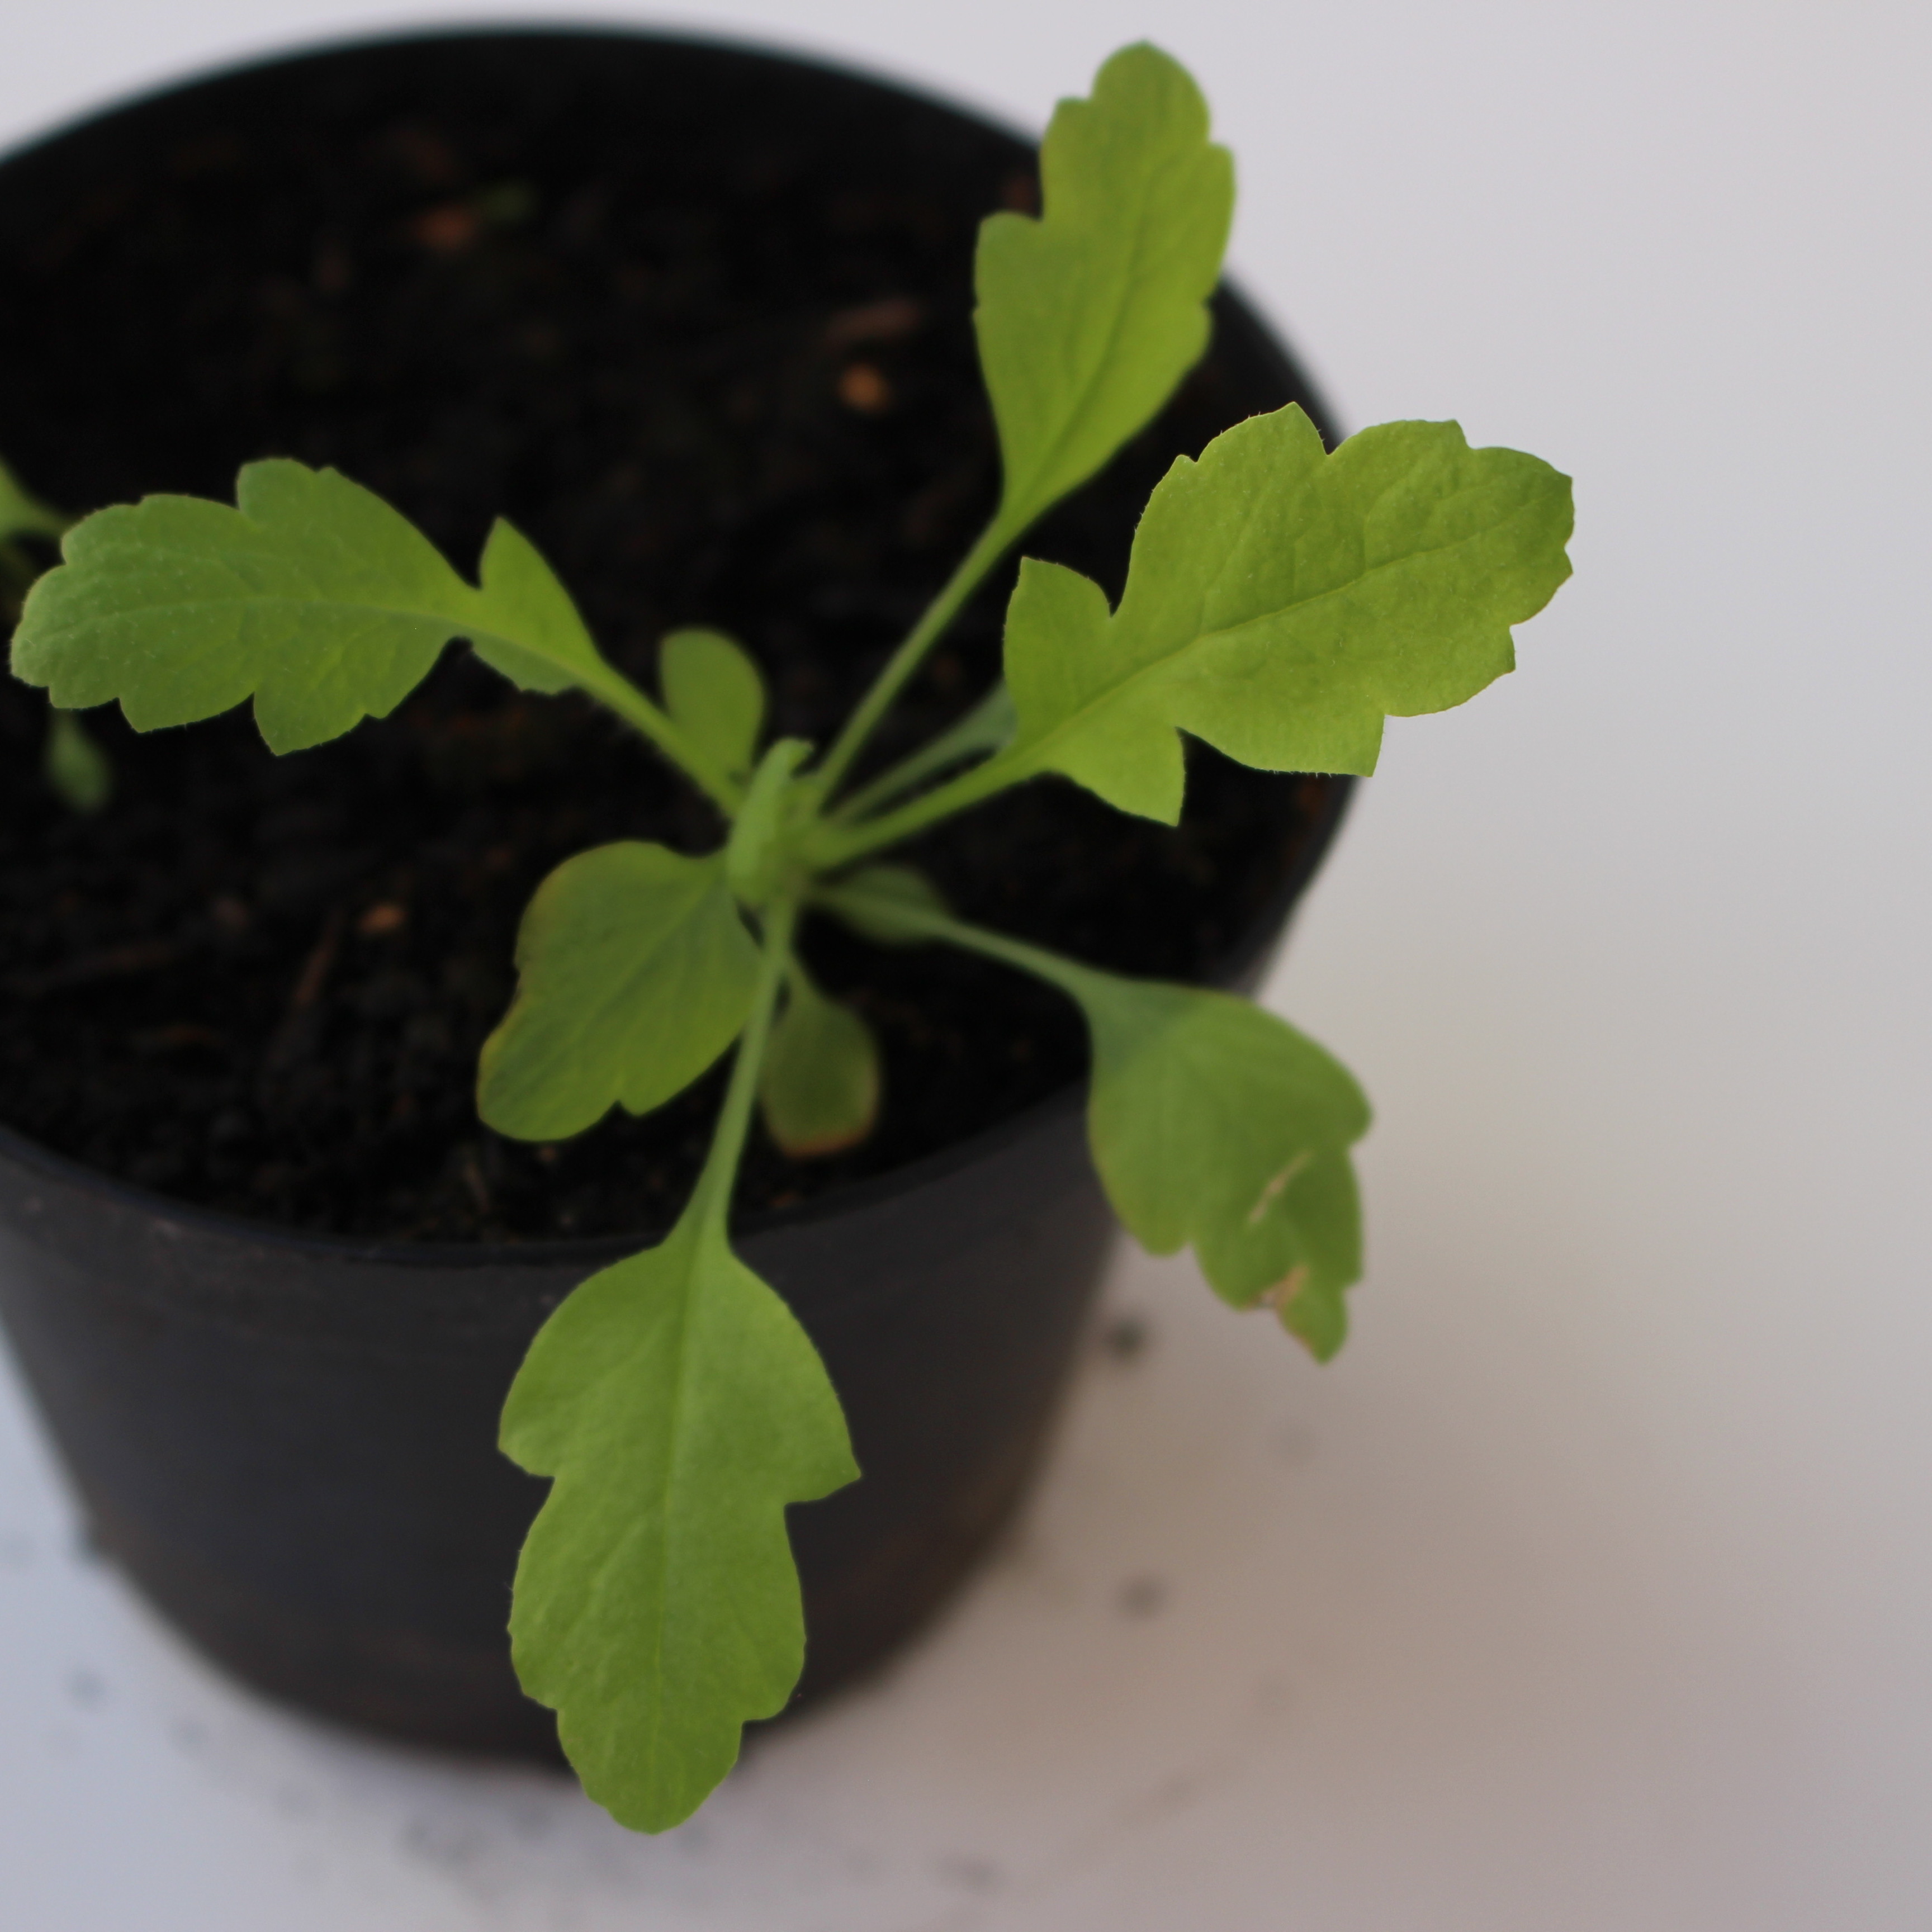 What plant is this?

Papaver rhoeas
